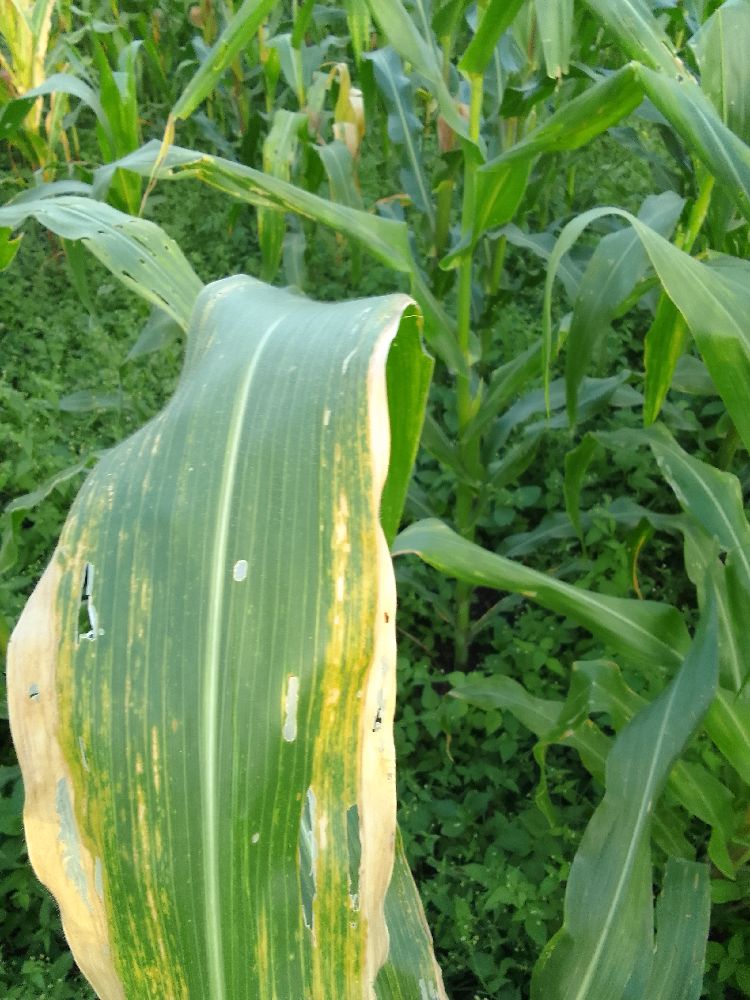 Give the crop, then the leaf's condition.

maize, maize lethal necrosis
